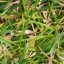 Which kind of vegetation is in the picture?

grass
